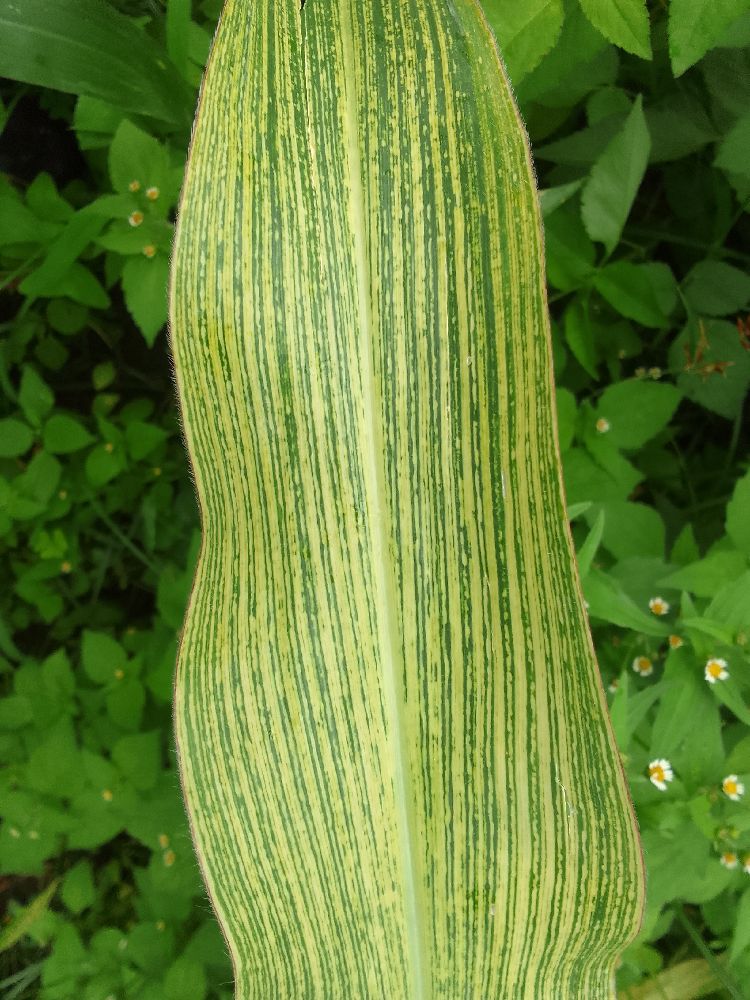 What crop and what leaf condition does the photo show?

maize, maize streak virus
